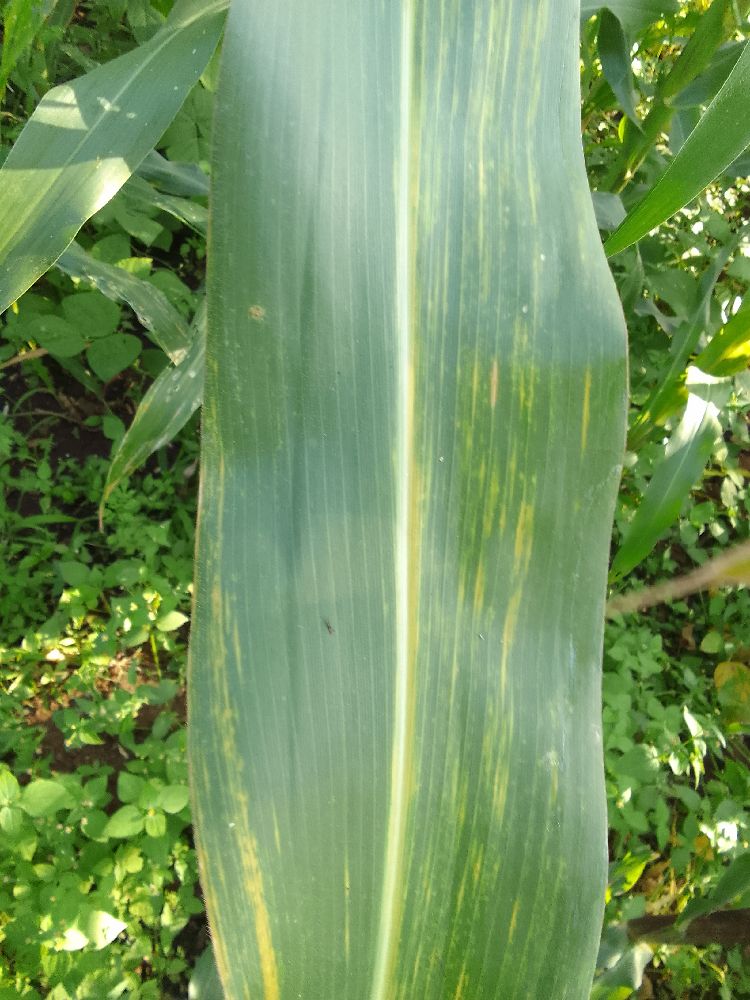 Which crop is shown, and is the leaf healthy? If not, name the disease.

maize, maize lethal necrosis
